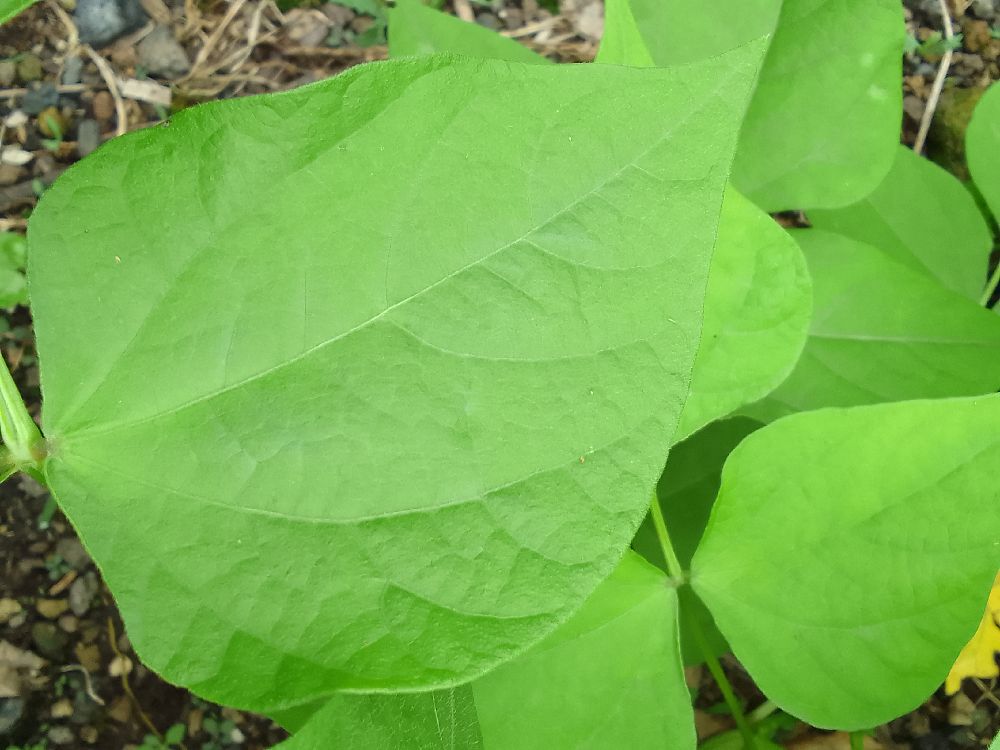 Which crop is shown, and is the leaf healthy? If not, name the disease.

common bean, healthy
